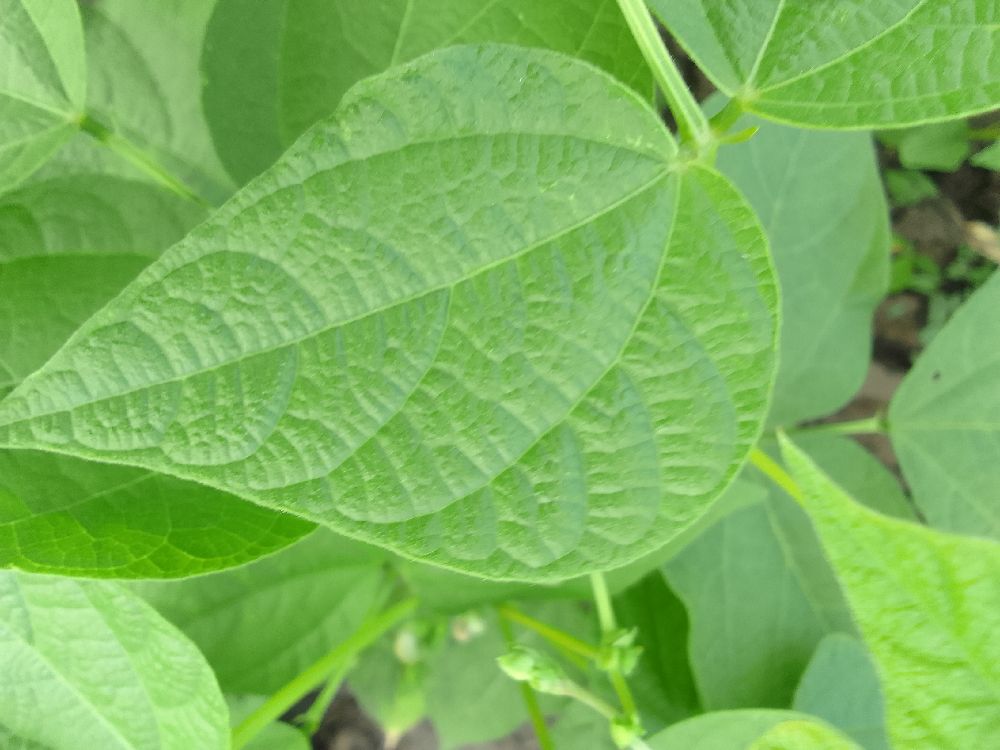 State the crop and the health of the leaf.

common bean, healthy
